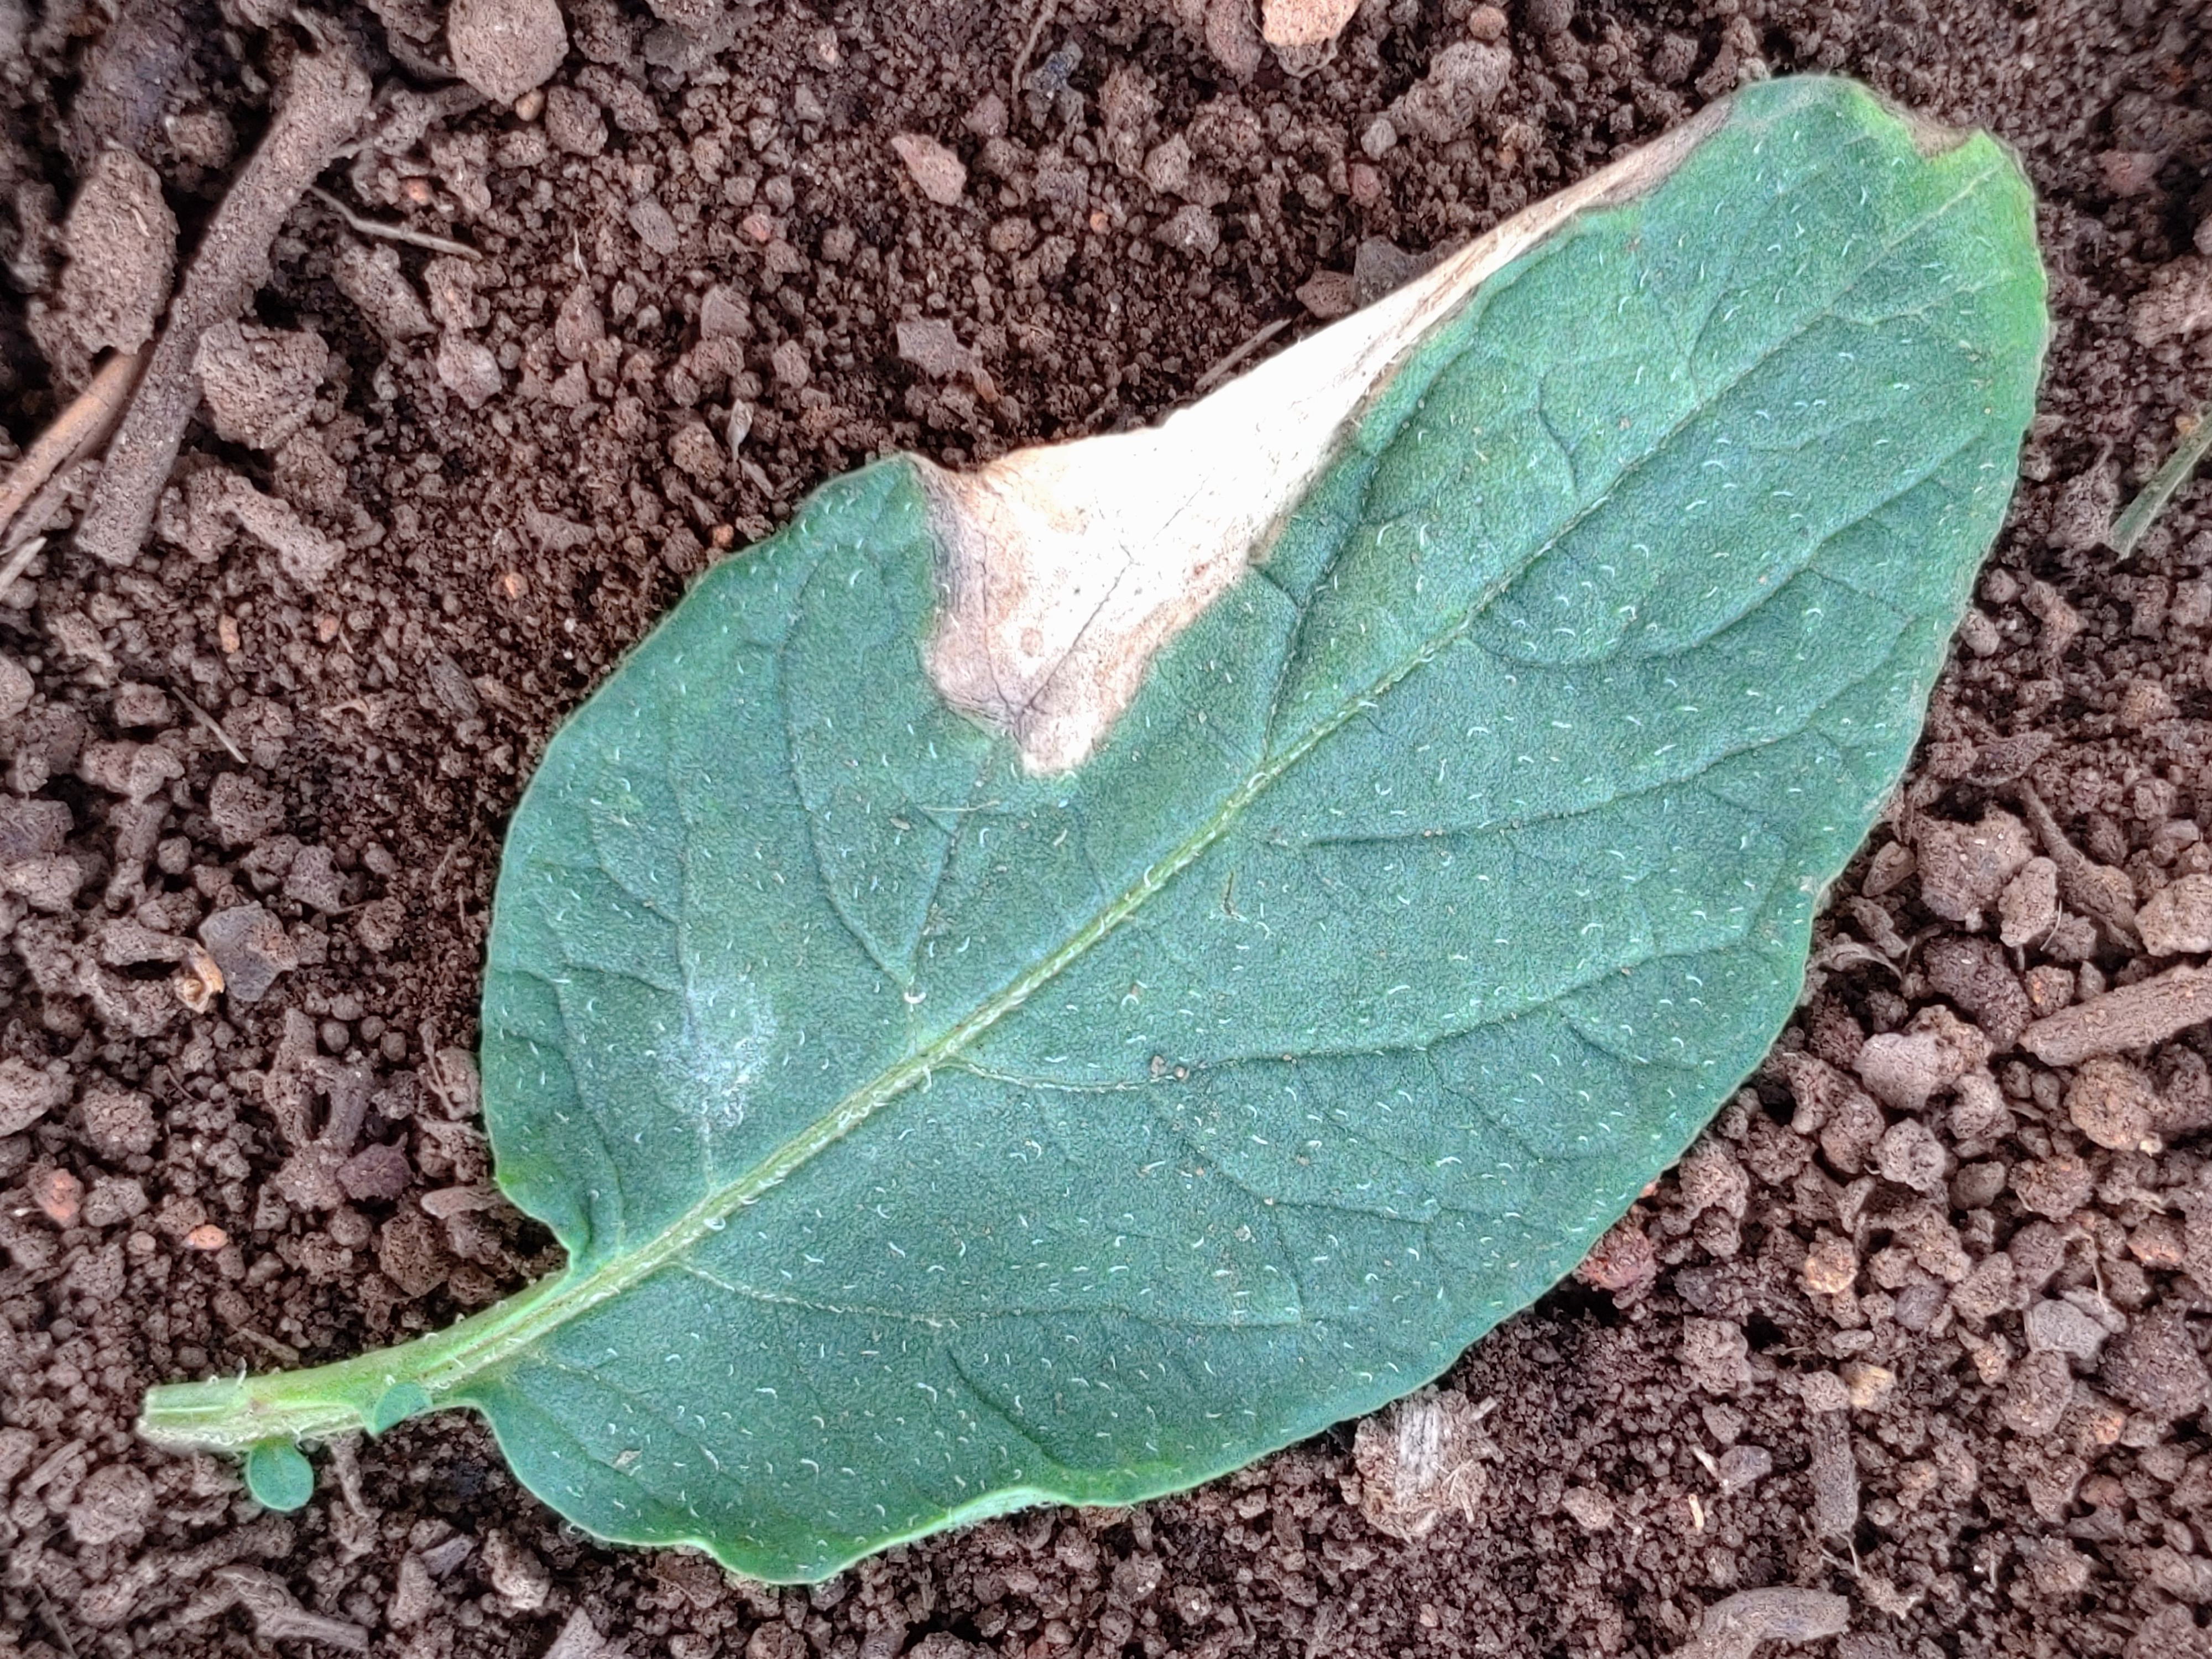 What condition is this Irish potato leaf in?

early blight
